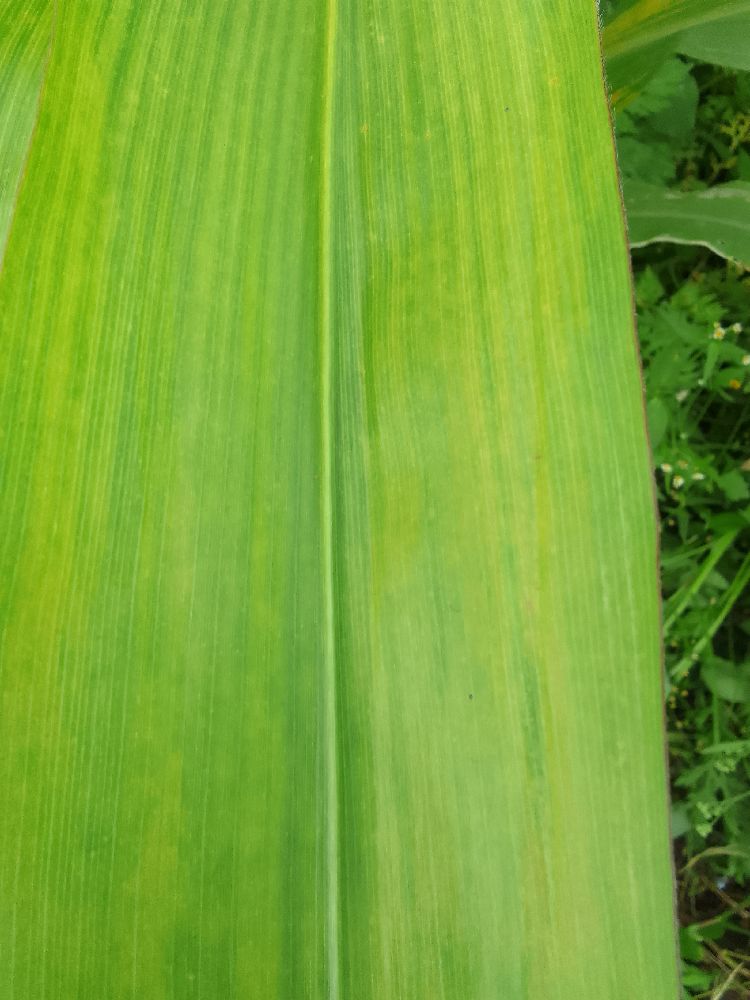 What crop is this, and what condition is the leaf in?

maize, maize lethal necrosis
